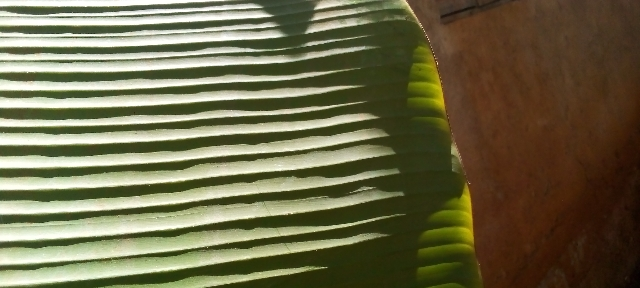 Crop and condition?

banana, healthy
